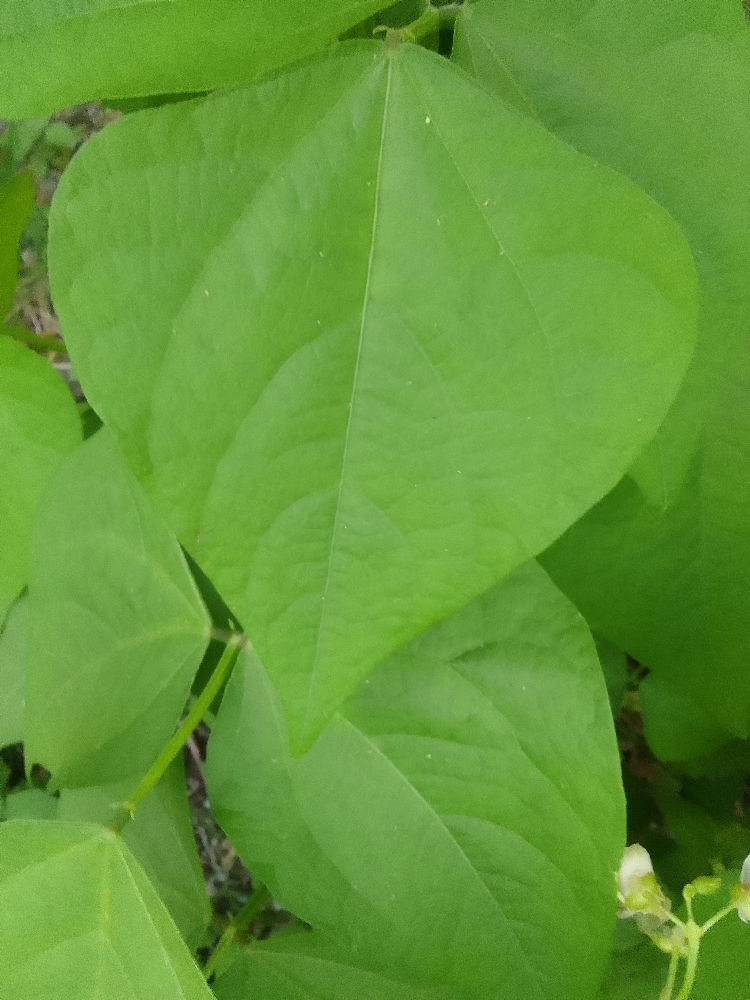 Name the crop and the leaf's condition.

common bean, healthy
